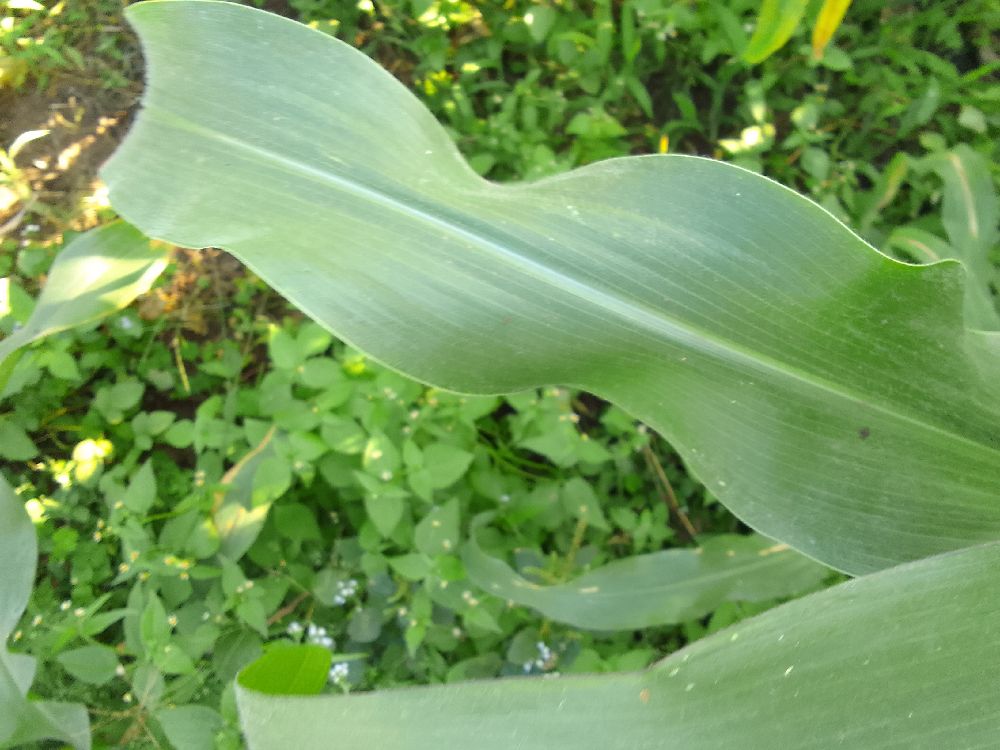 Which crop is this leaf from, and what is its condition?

maize, healthy
